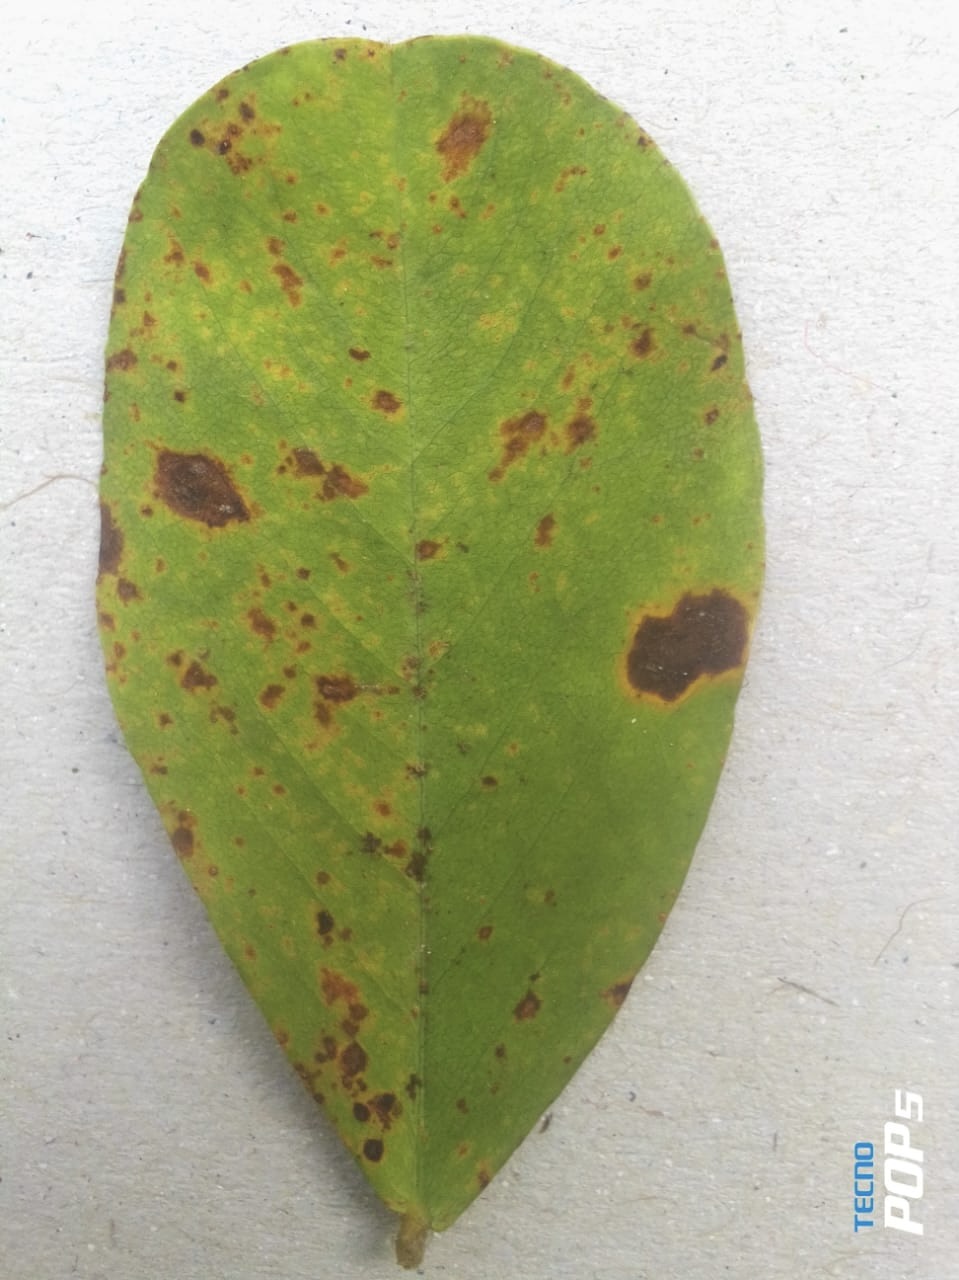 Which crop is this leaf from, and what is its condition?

peanut, nothapassalora personata
